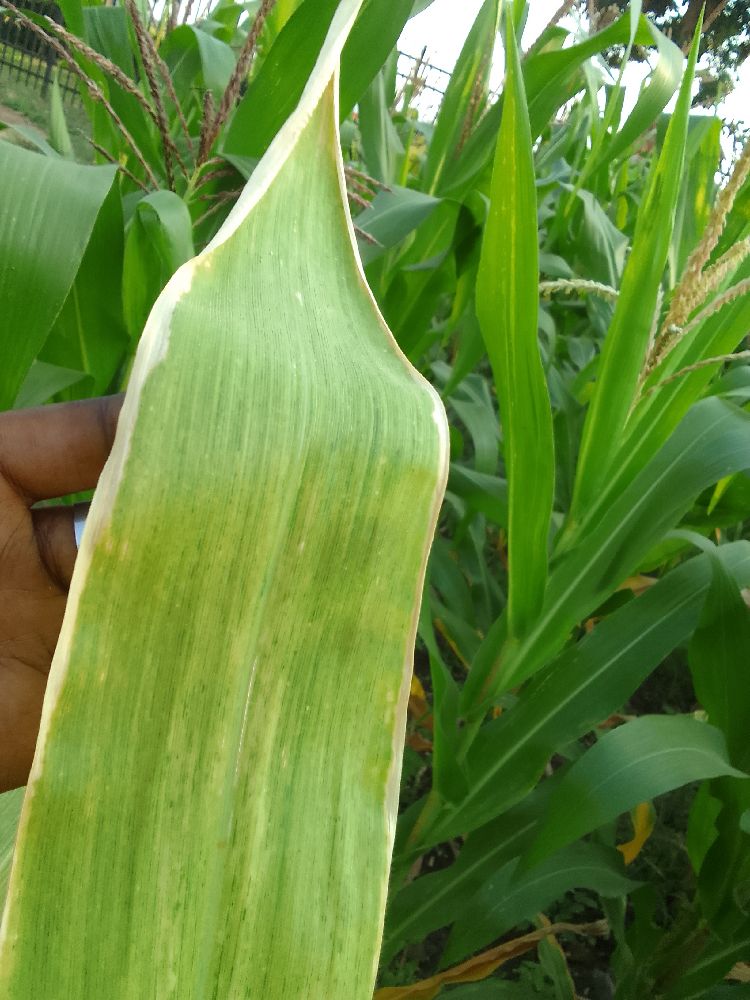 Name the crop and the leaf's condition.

maize, maize lethal necrosis
